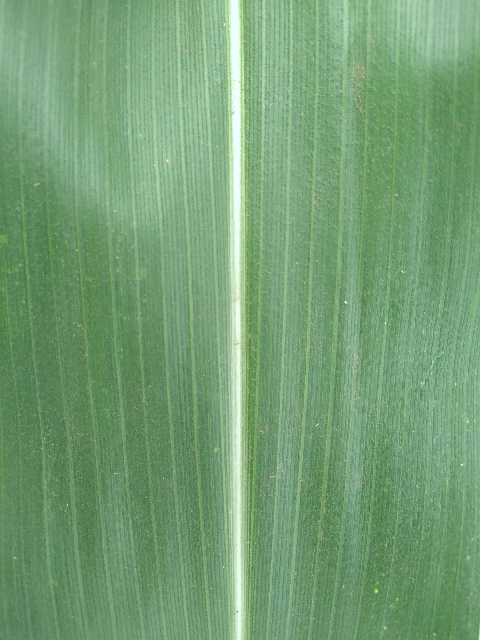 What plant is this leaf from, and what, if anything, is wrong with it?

maize, healthy
